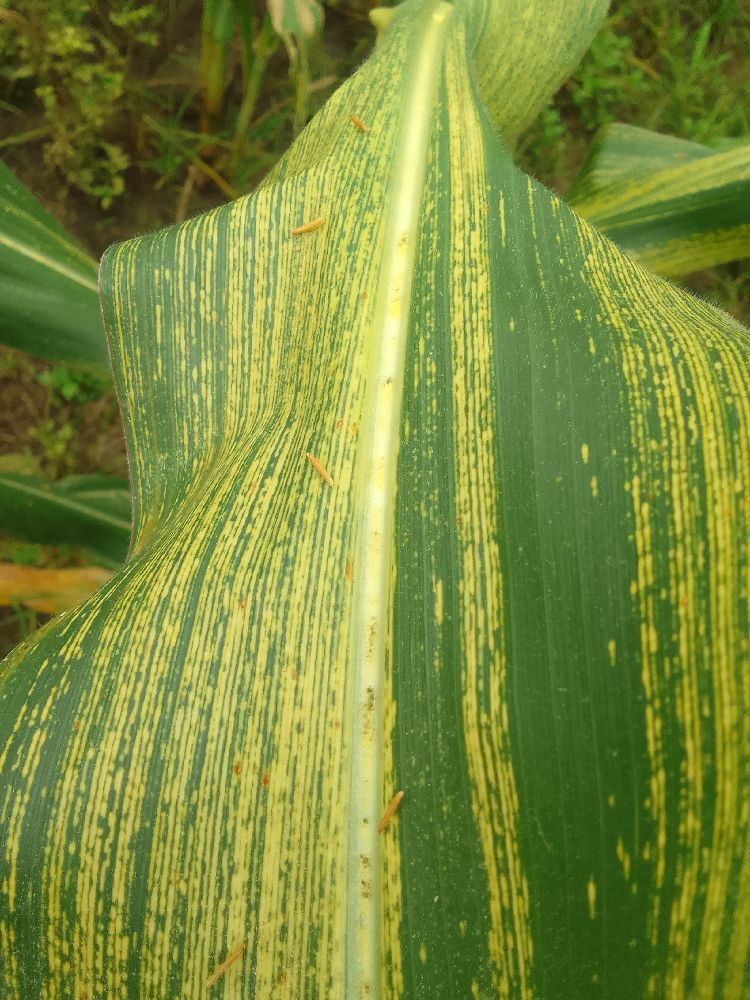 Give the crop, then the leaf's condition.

maize, maize streak virus
